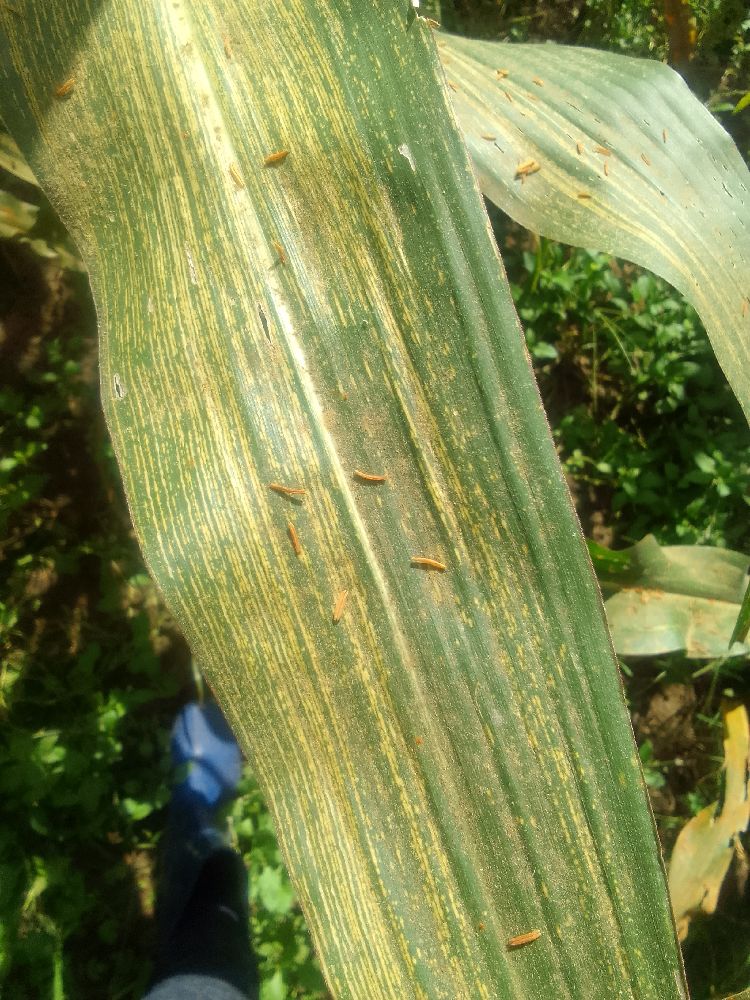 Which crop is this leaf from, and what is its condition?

maize, maize streak virus
